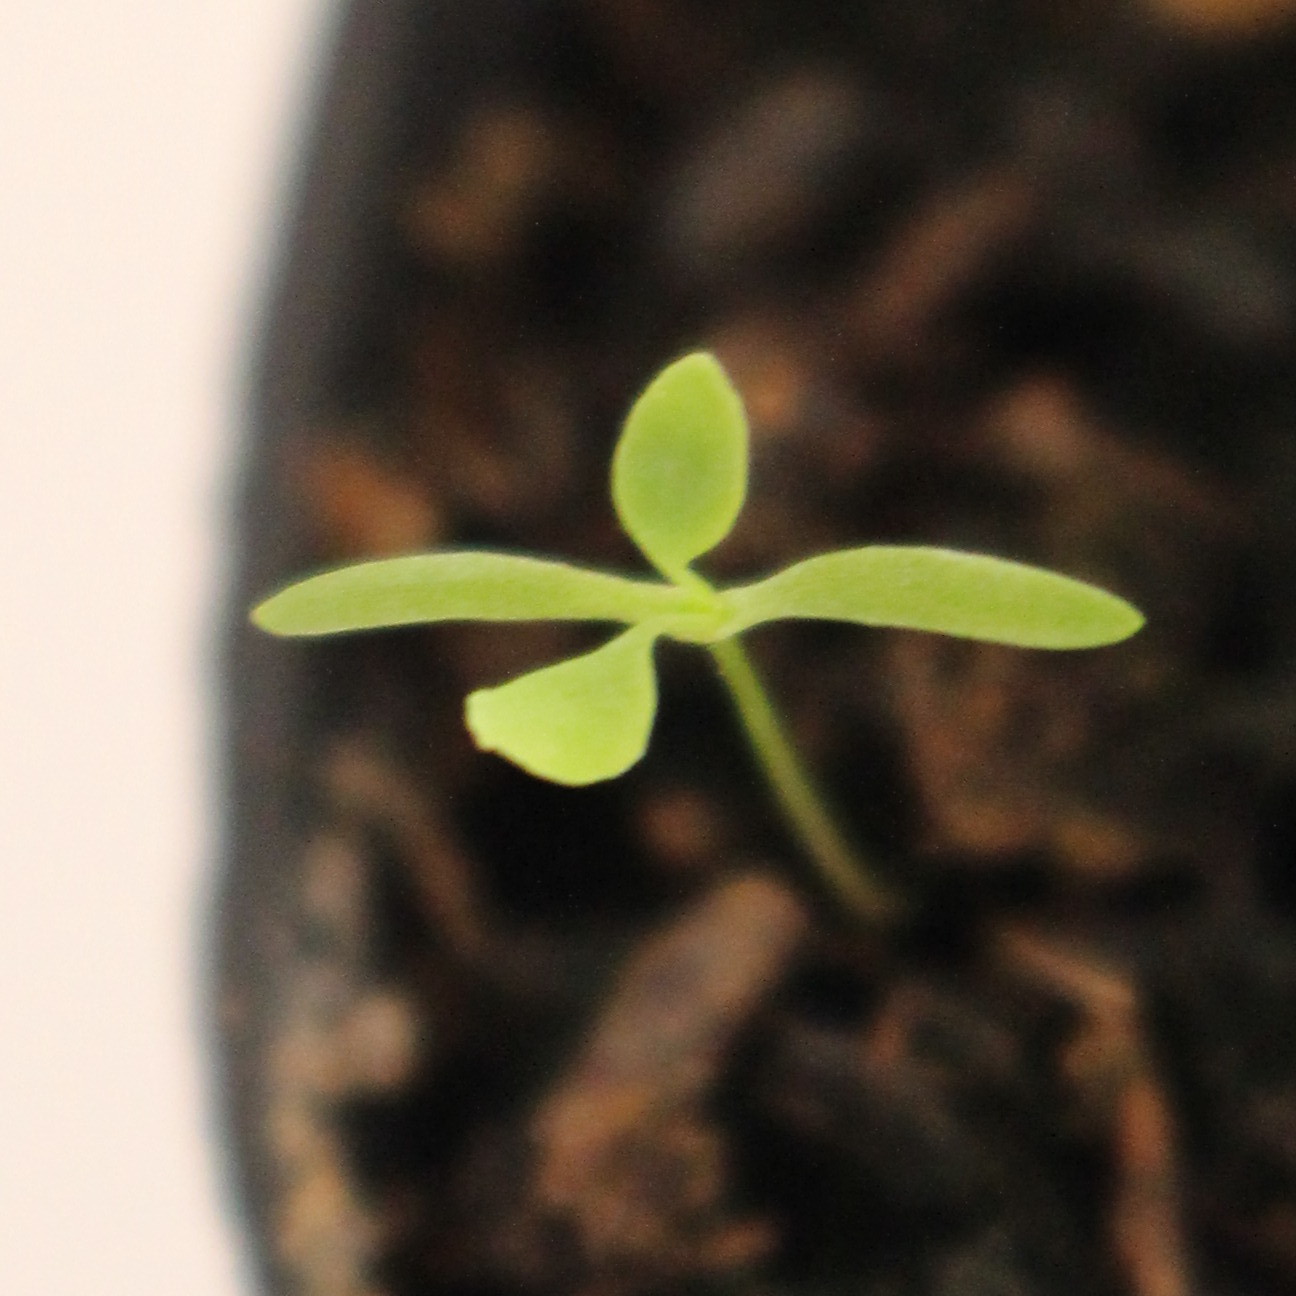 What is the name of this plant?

Papaver rhoeas
